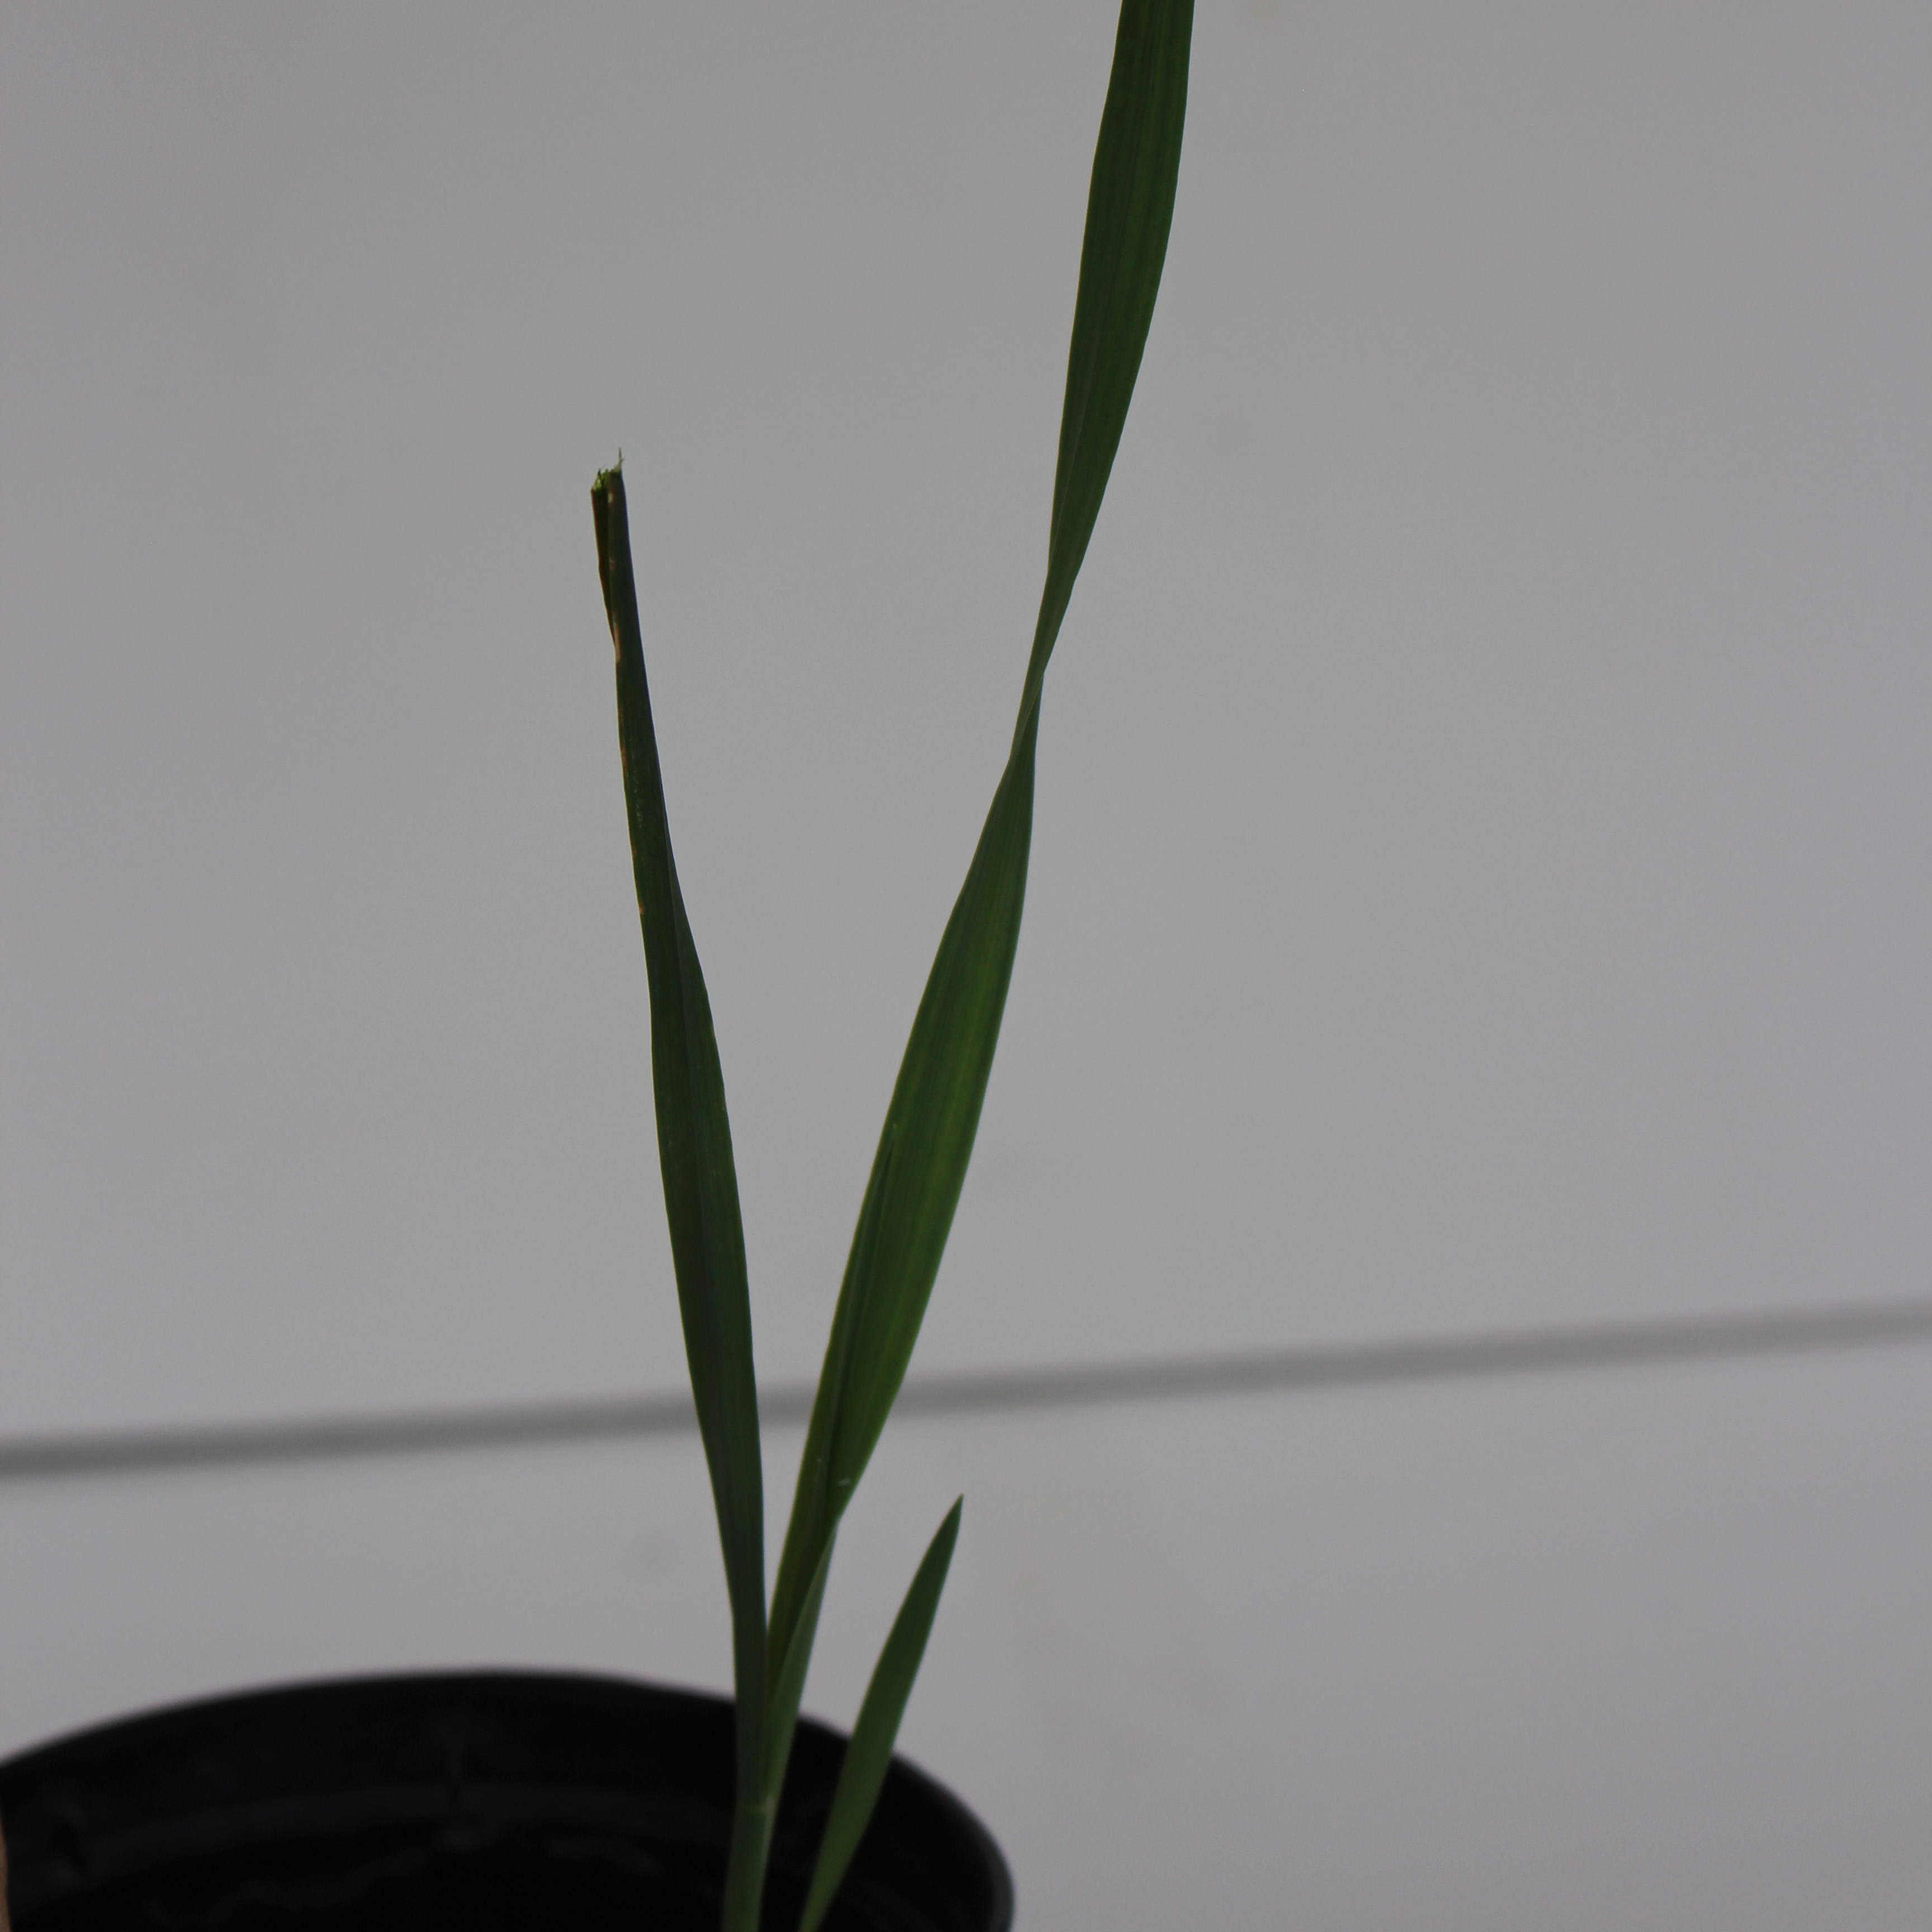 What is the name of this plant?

Avena sterilis
